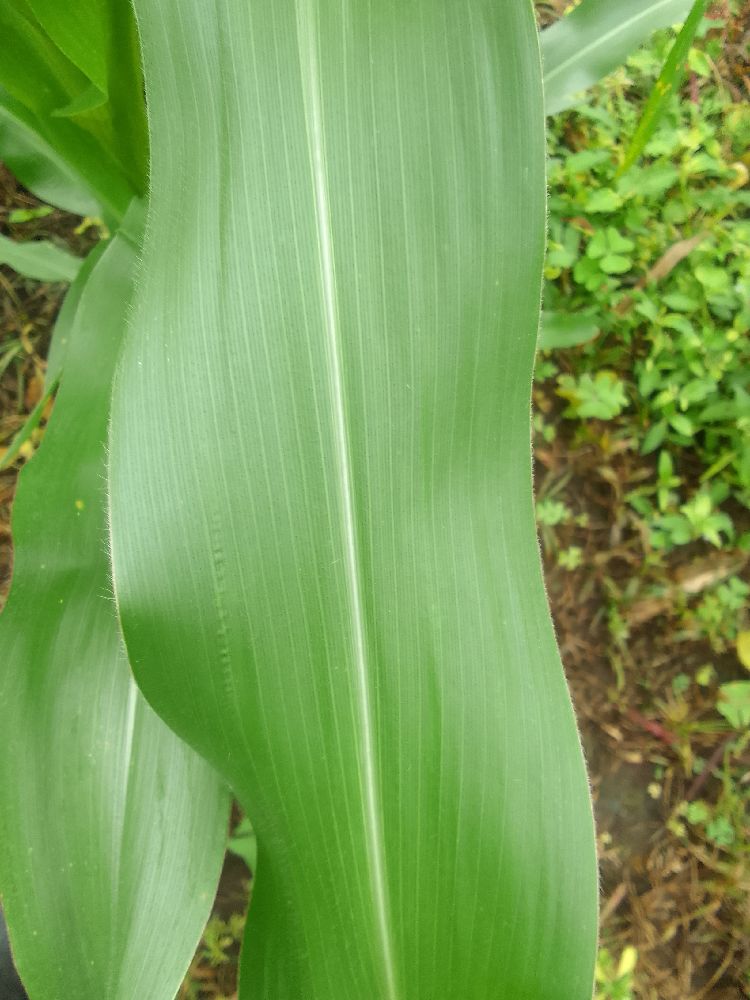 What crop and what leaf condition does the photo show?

maize, healthy
